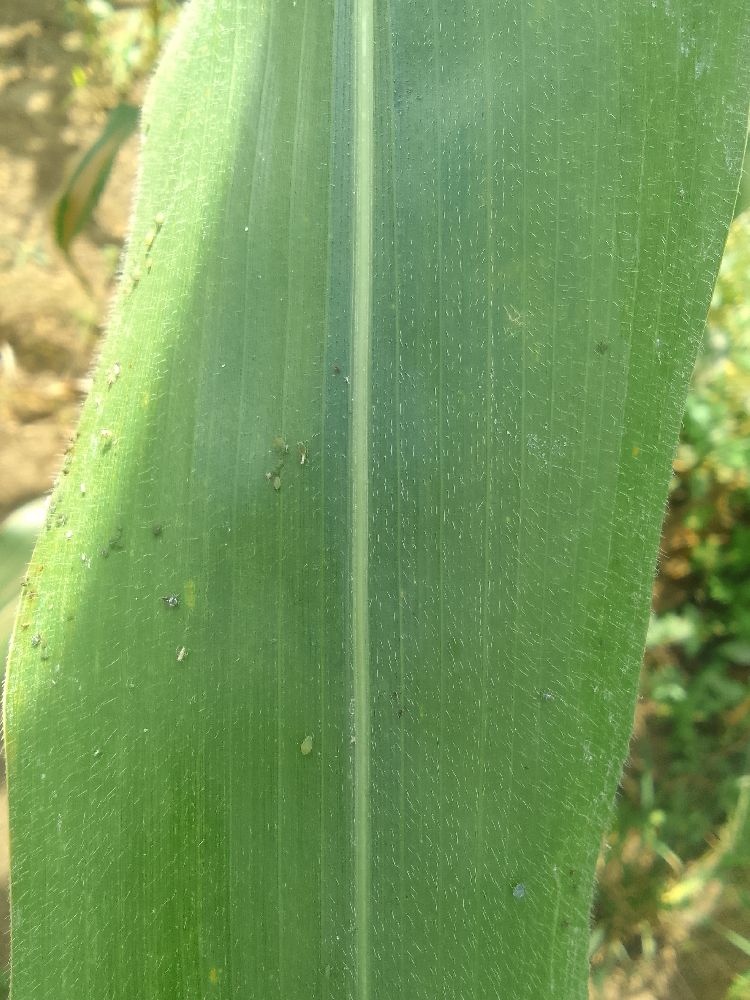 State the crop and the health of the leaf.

maize, healthy
